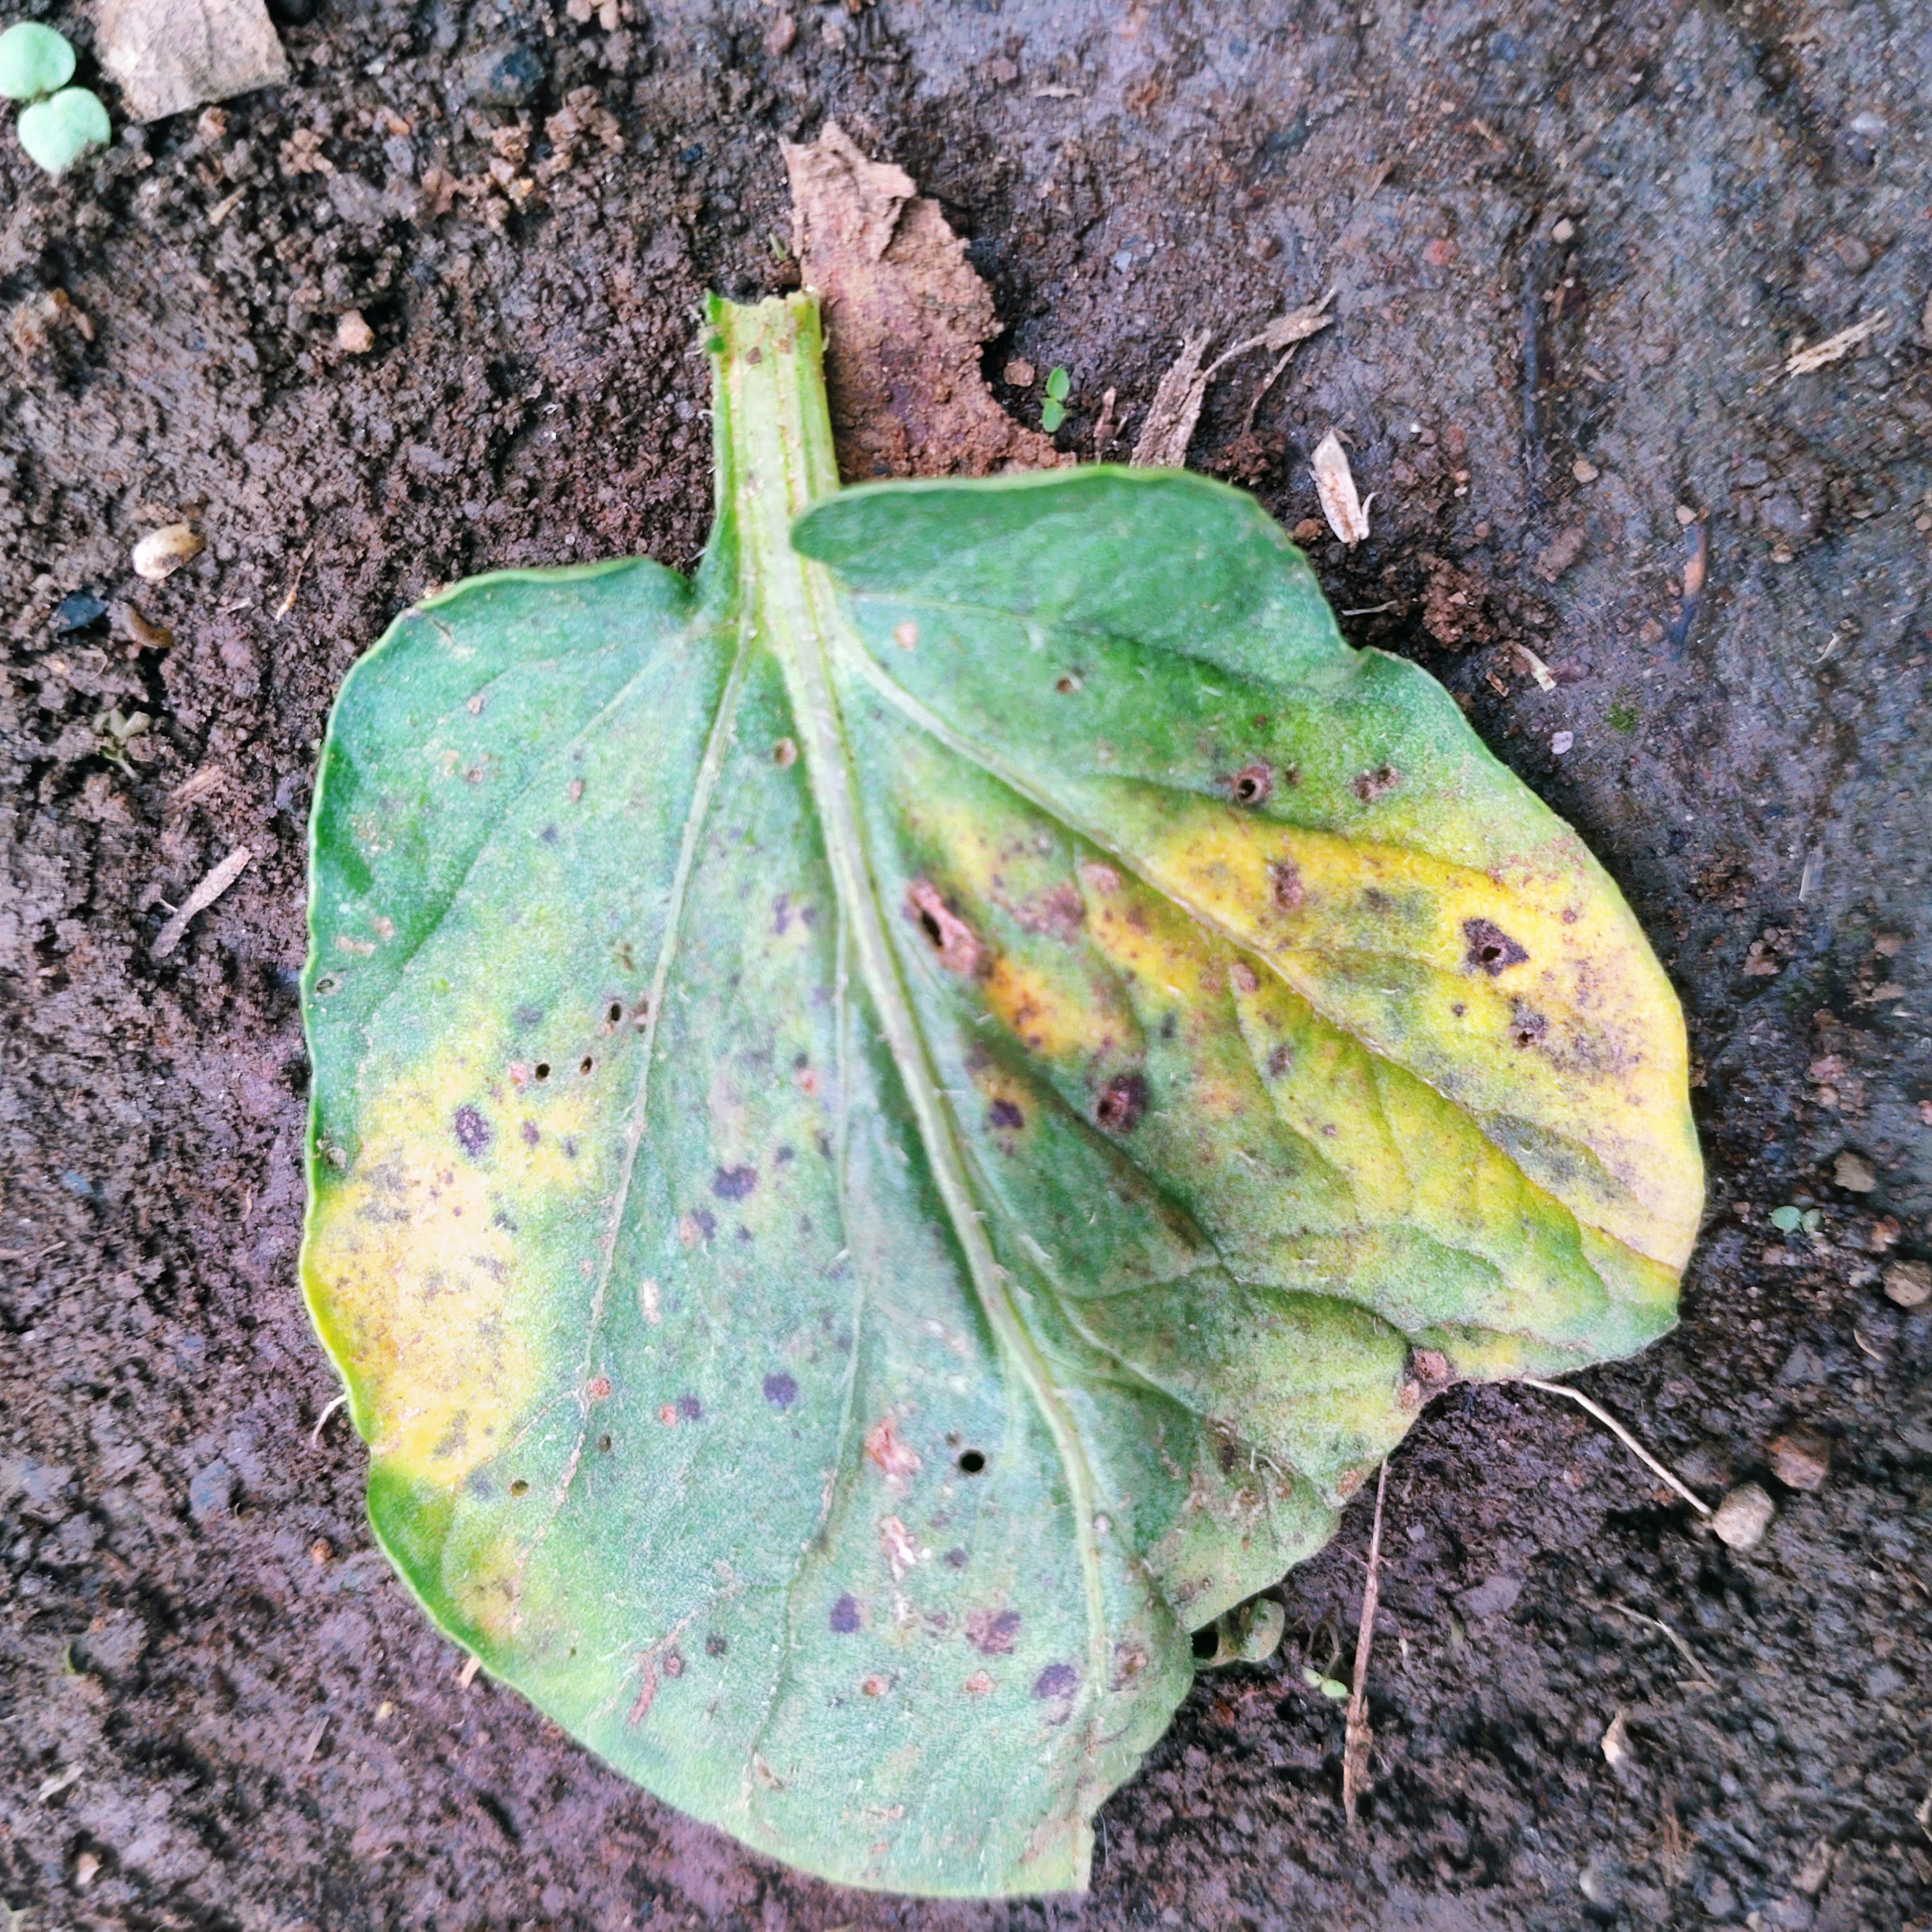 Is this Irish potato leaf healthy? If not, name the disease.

late blight
